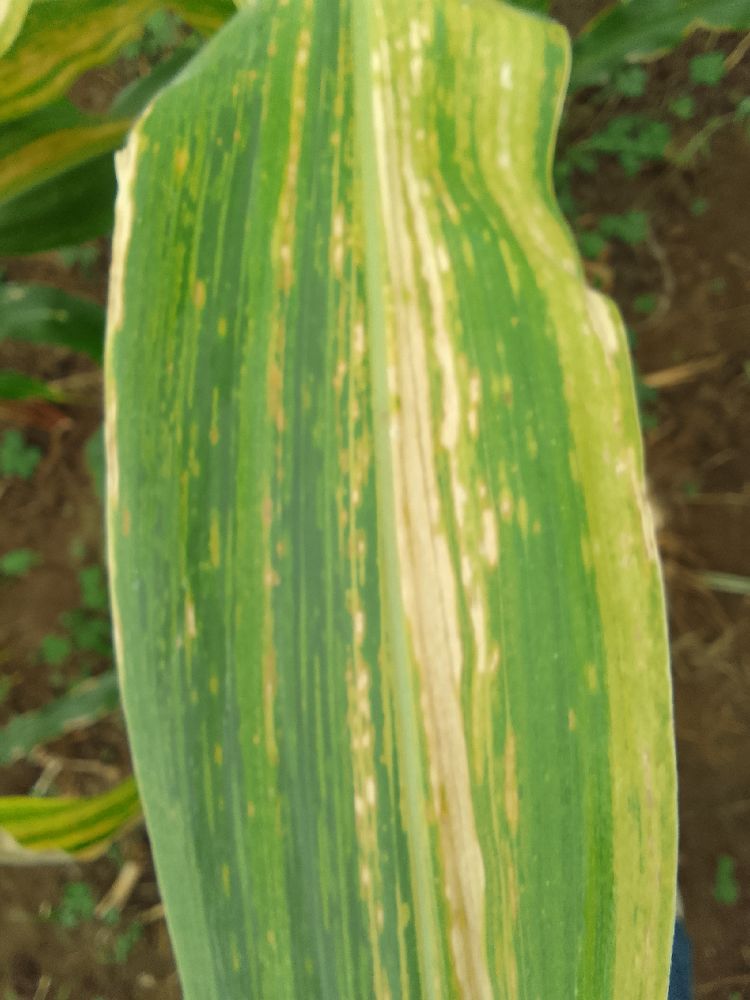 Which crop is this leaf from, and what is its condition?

maize, maize lethal necrosis
